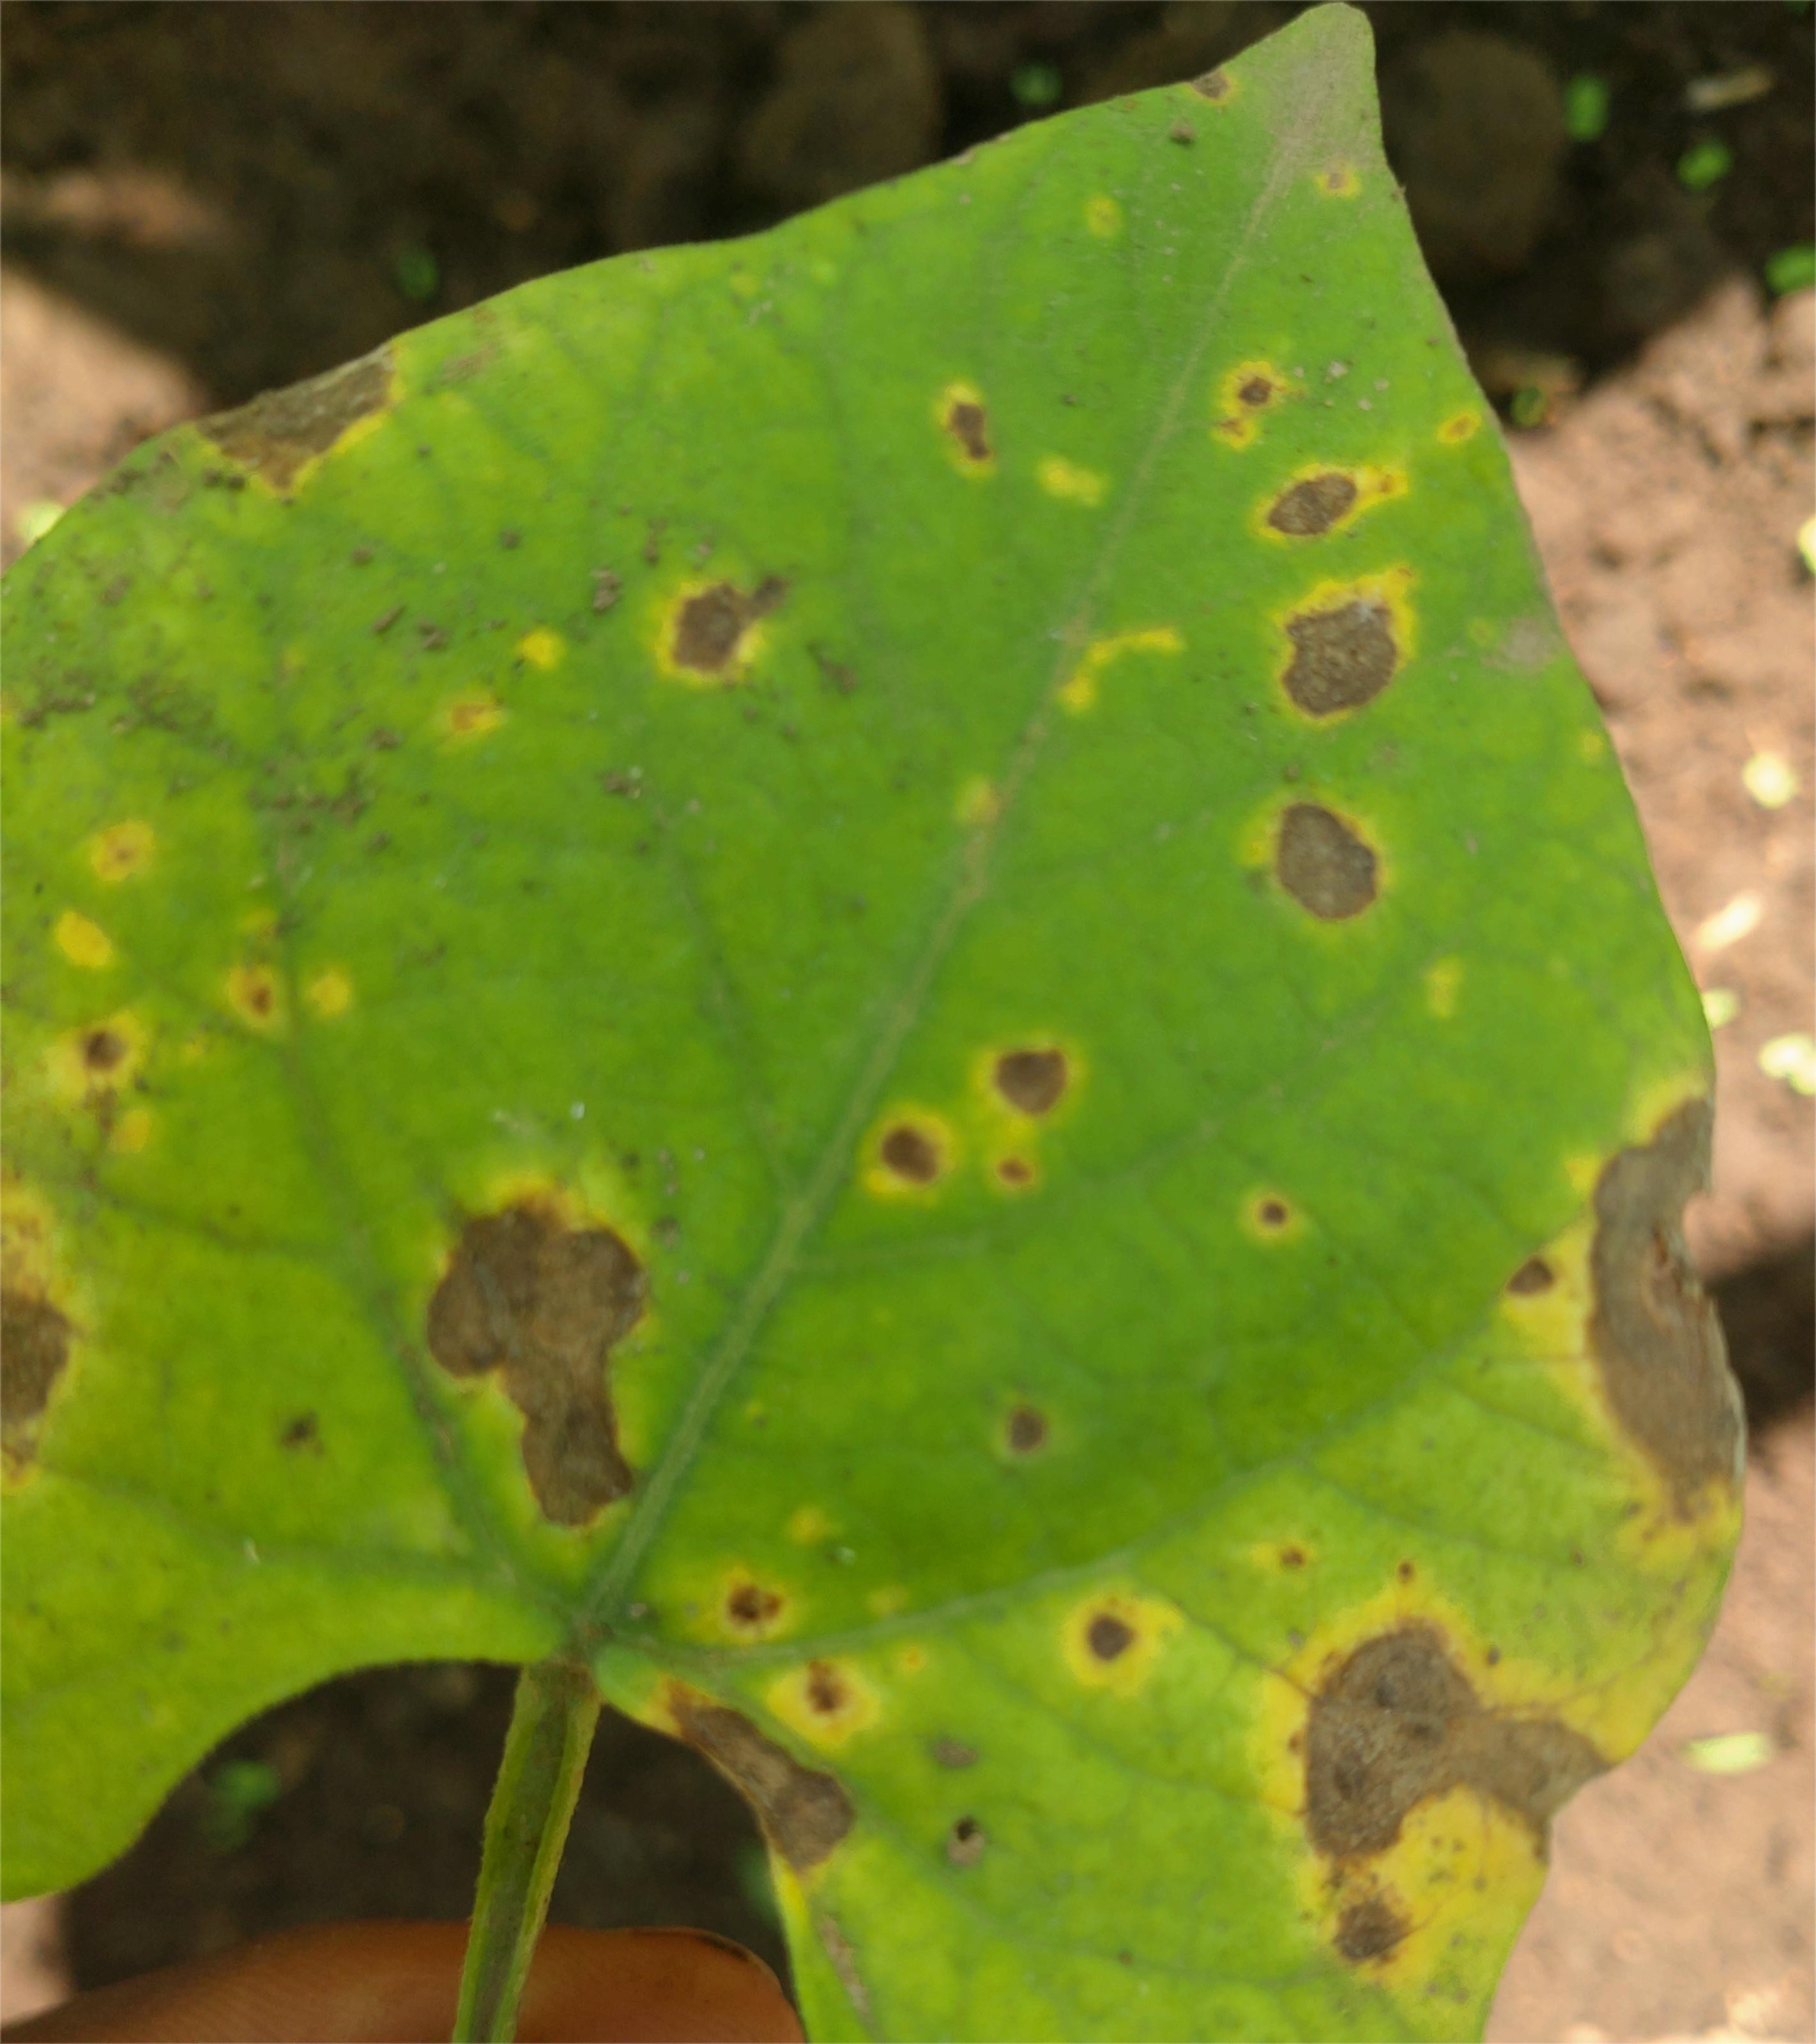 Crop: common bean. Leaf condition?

rust
